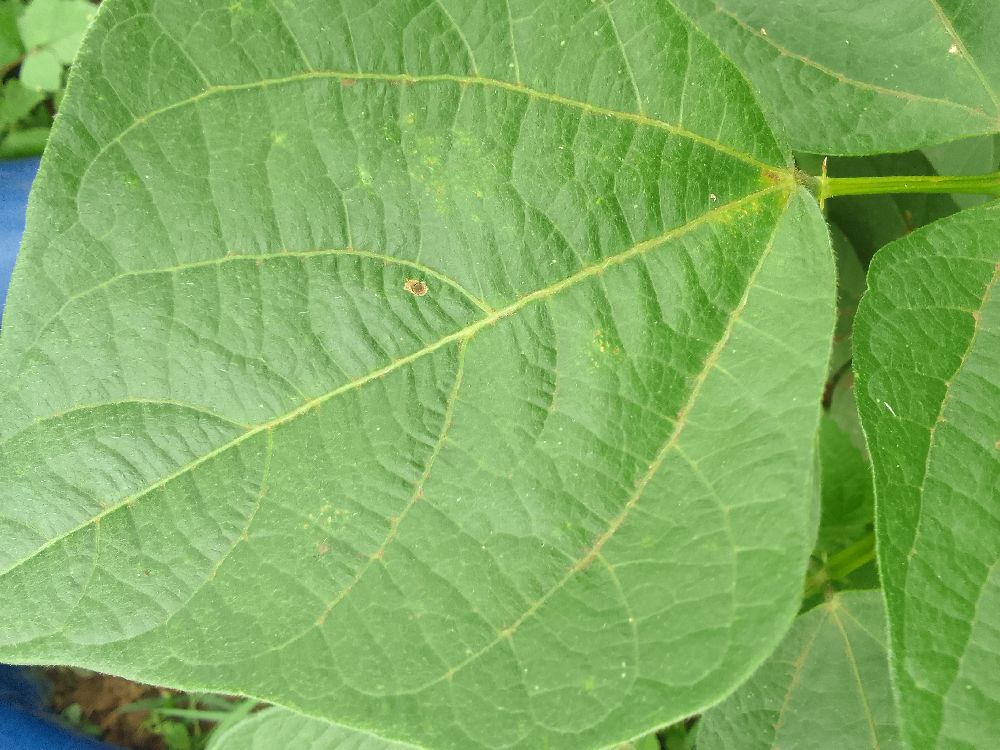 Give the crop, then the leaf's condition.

common bean, healthy
